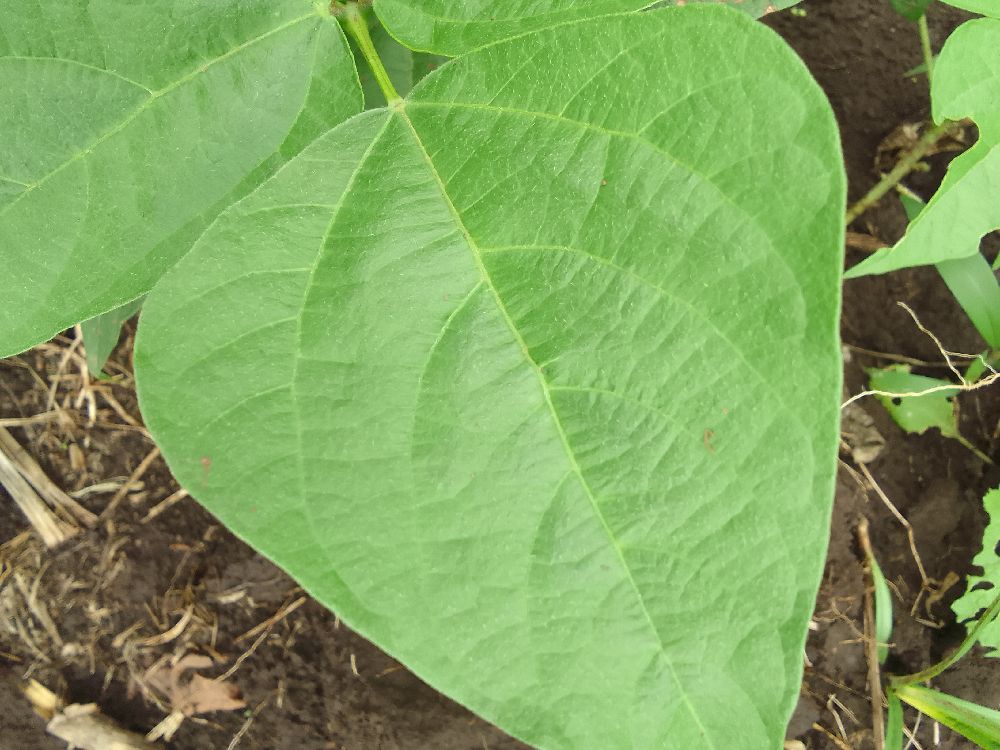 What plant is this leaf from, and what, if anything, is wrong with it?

common bean, healthy
